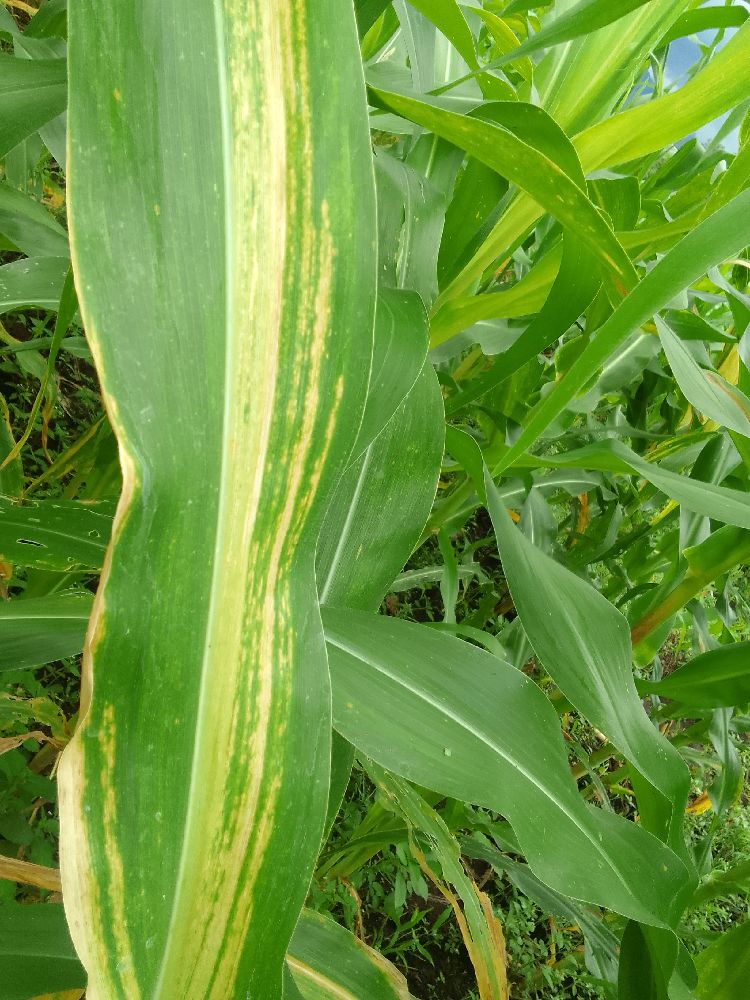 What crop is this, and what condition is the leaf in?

maize, maize lethal necrosis
